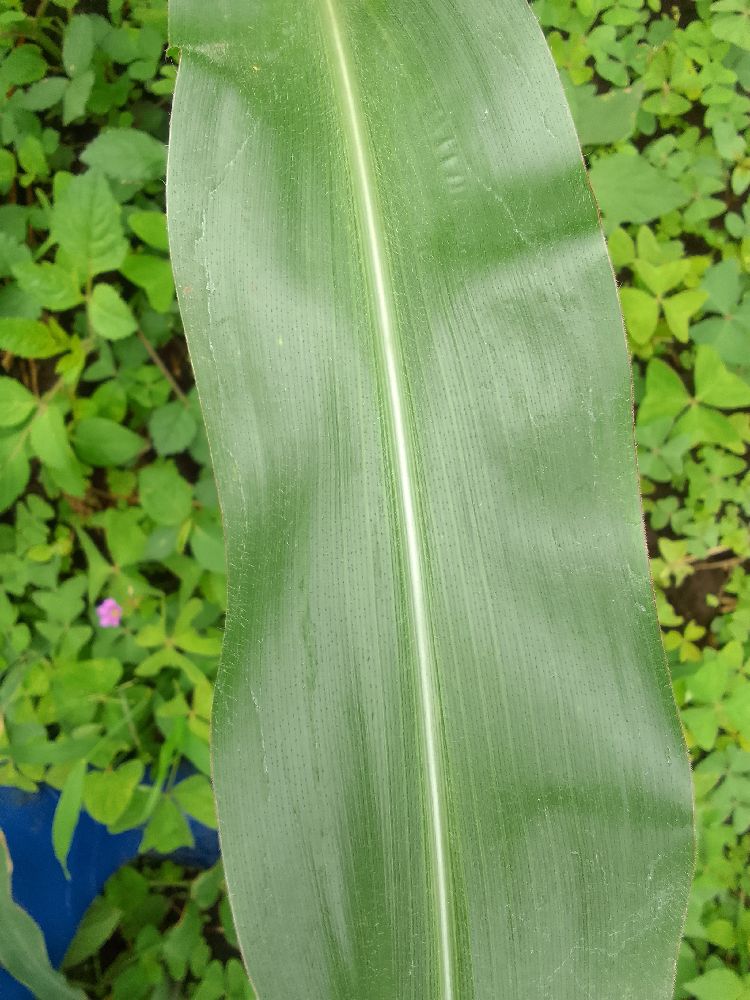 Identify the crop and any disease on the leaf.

maize, healthy
